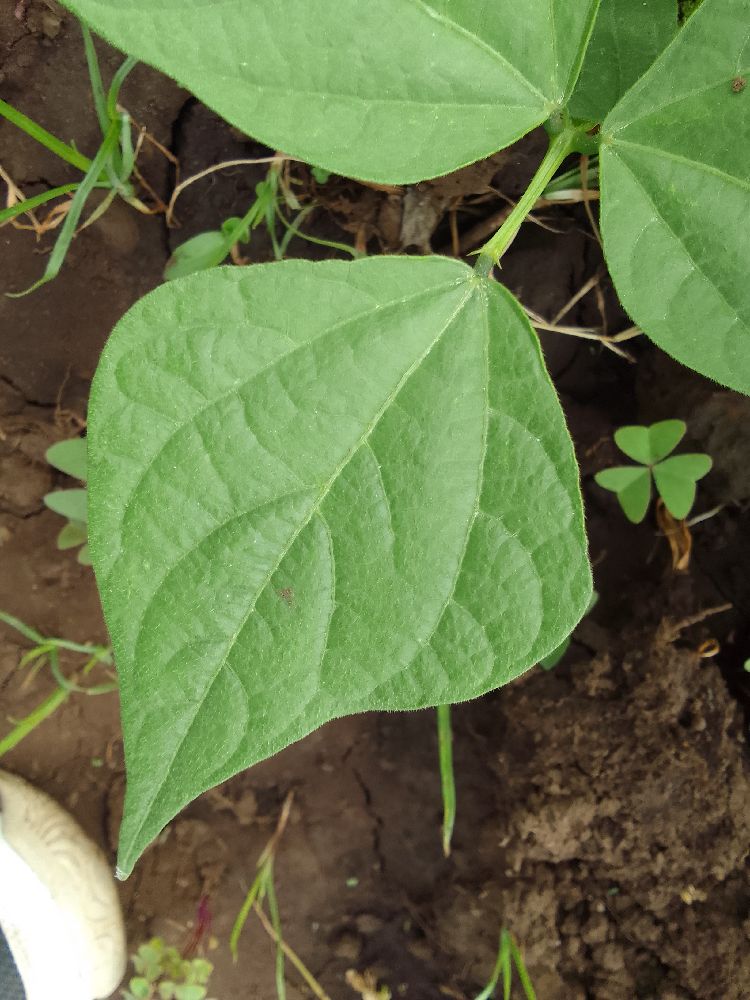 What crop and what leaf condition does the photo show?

common bean, healthy
